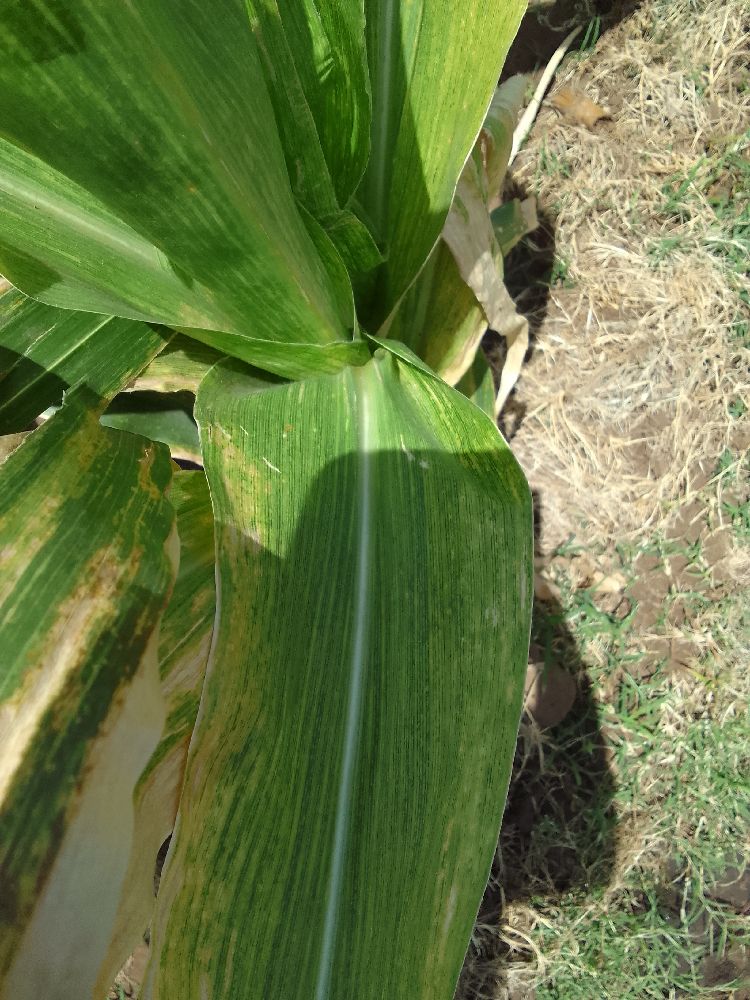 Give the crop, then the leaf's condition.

maize, maize lethal necrosis
